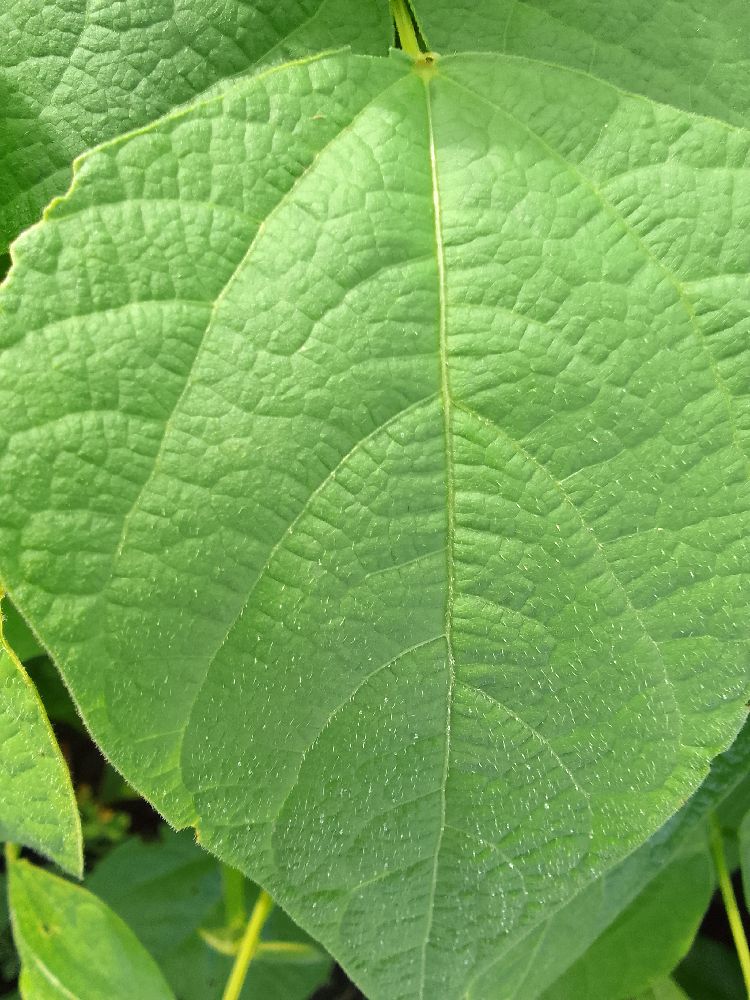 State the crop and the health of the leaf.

common bean, healthy
